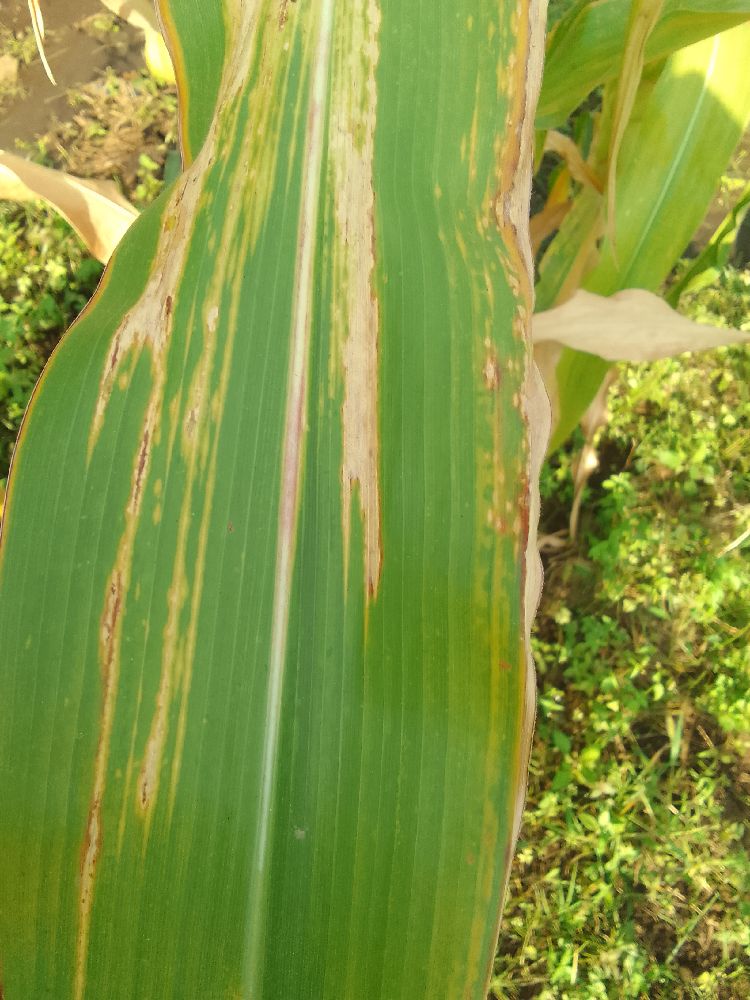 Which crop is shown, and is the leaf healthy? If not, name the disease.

maize, maize lethal necrosis
